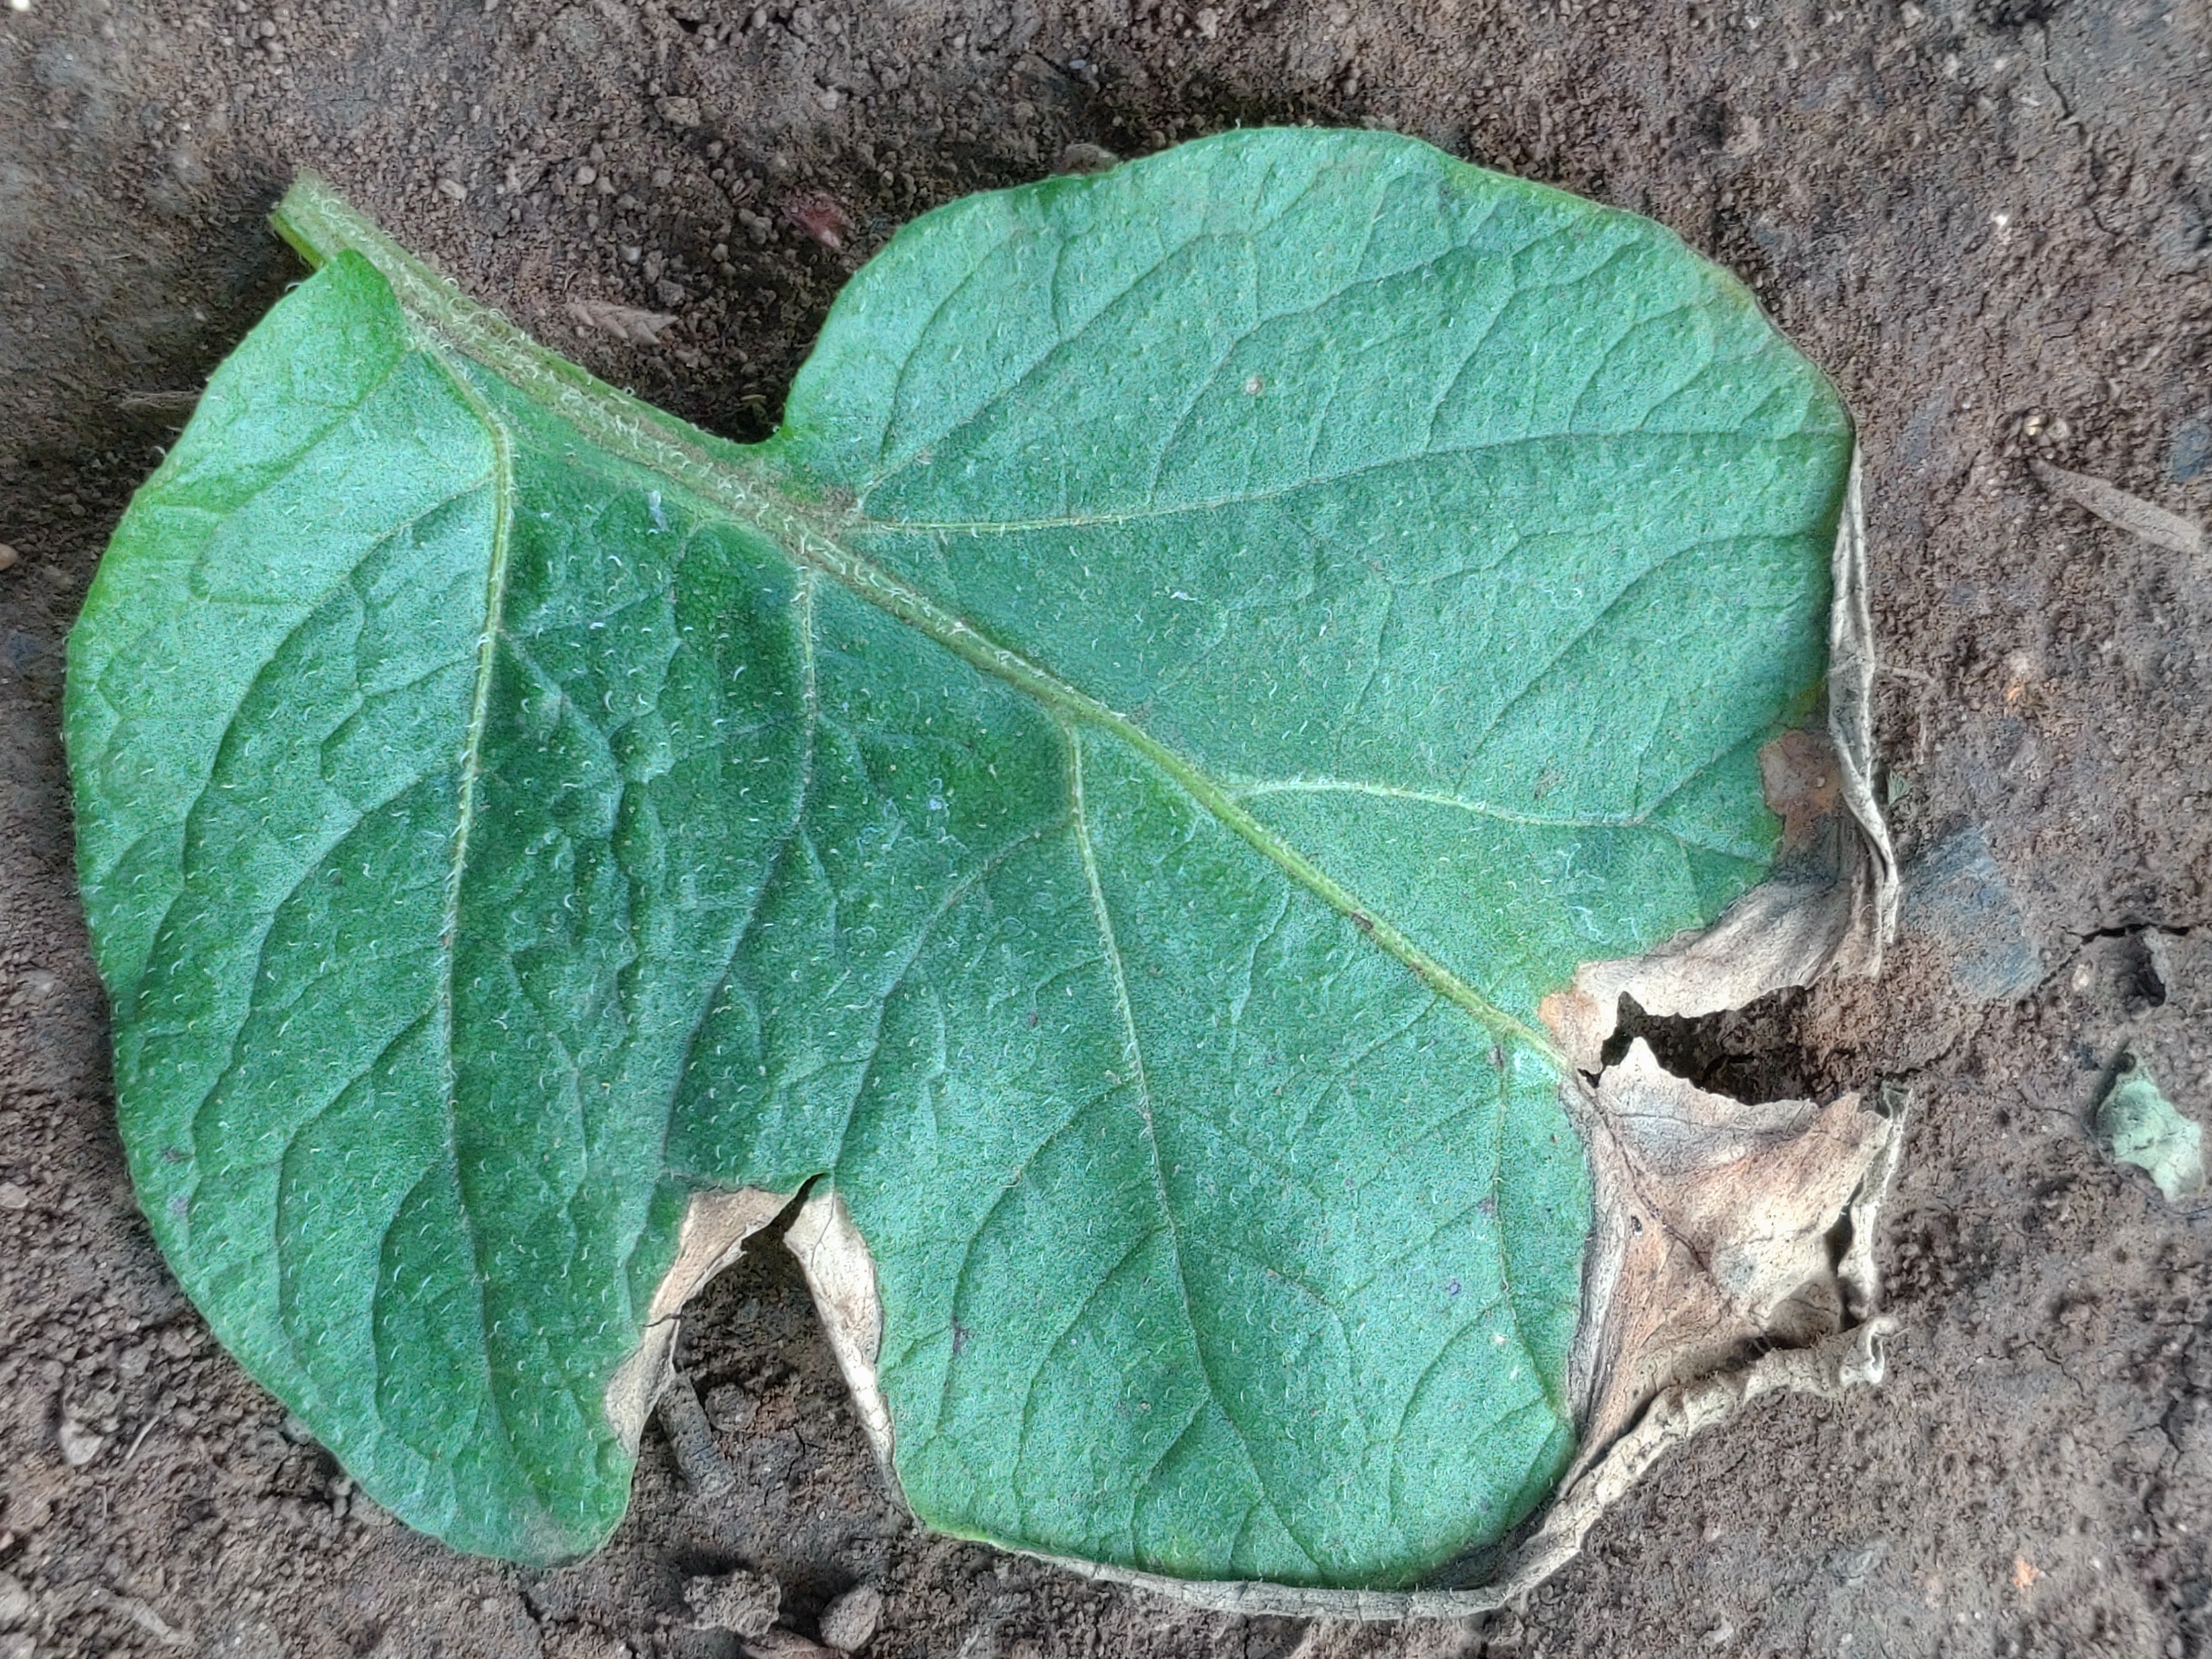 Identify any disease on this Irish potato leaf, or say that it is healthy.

early blight
